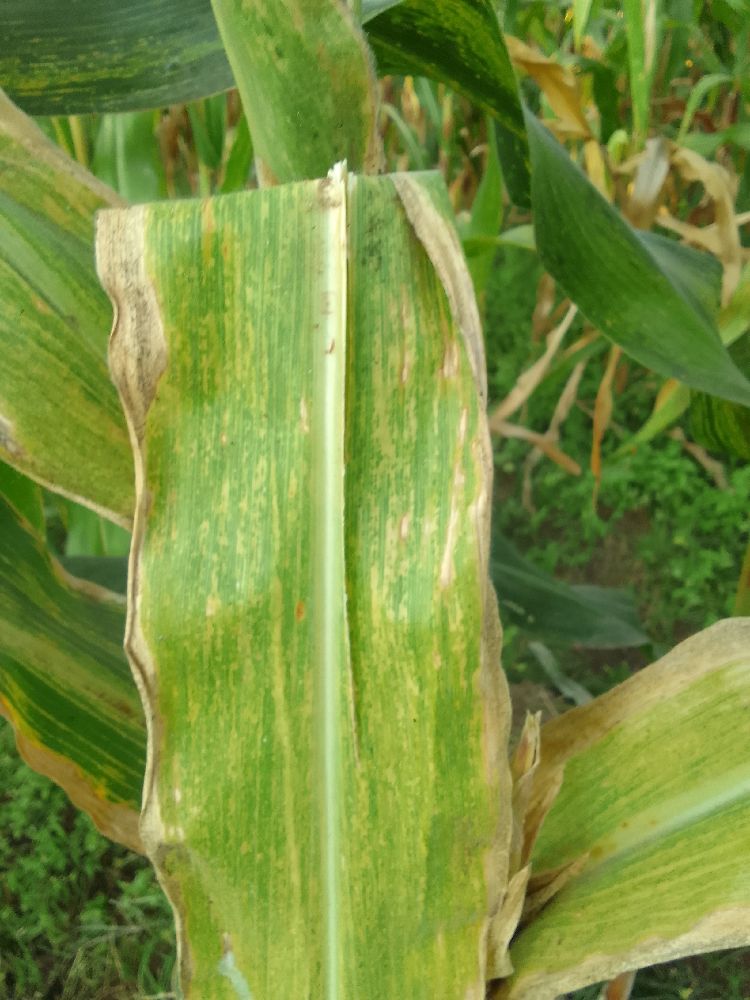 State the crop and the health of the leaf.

maize, maize lethal necrosis
